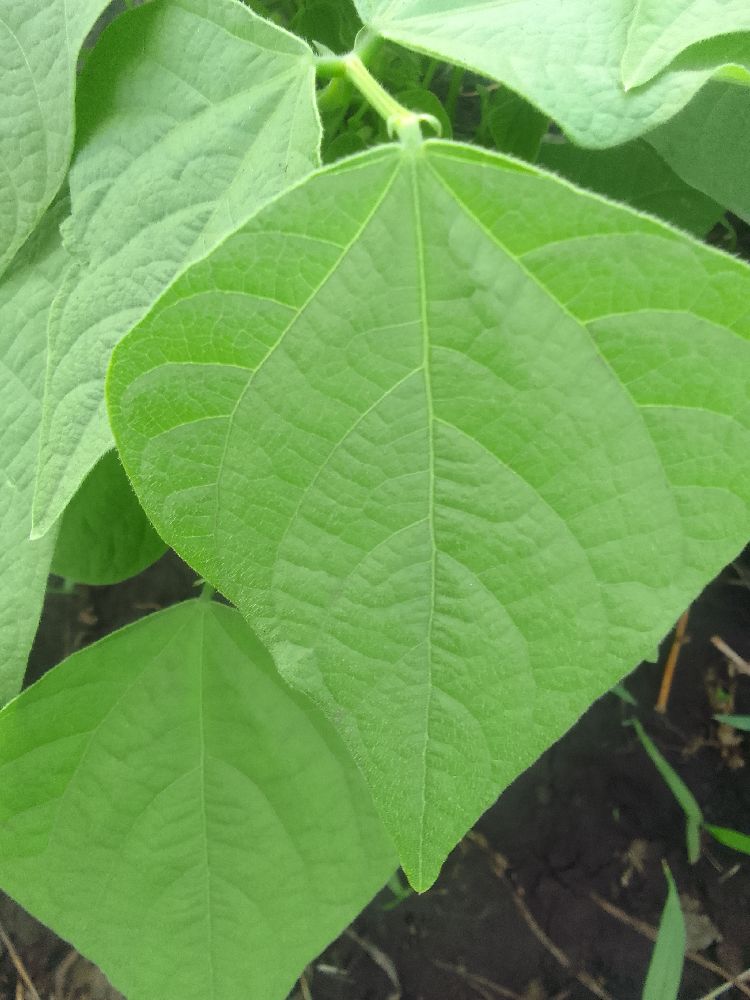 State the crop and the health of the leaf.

common bean, healthy
